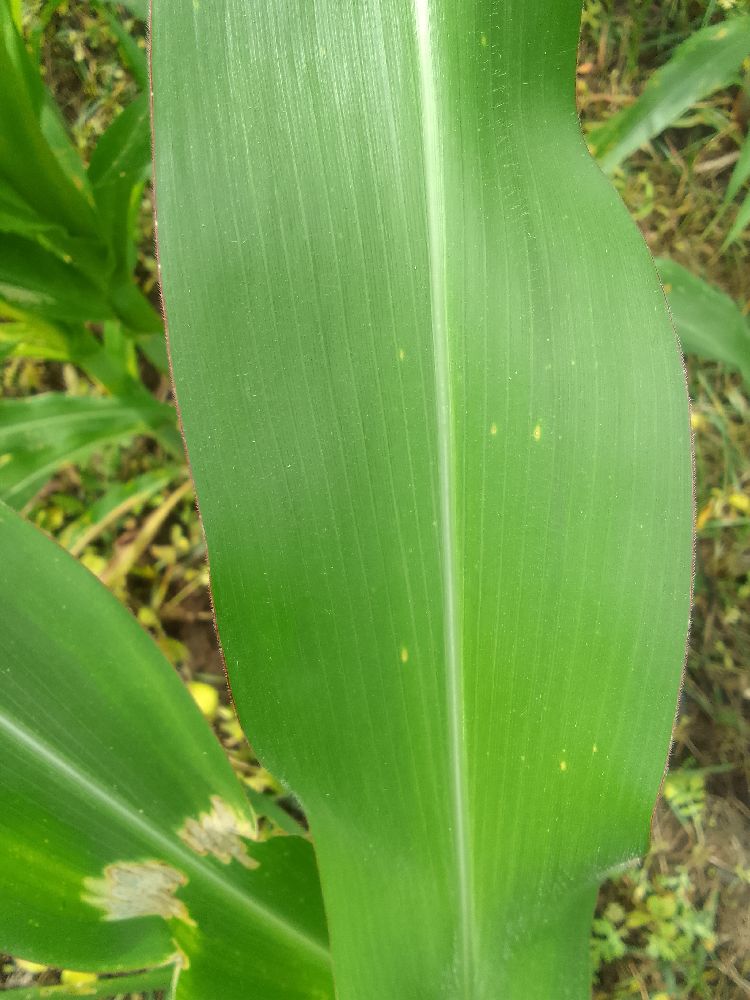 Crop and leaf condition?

maize, healthy
